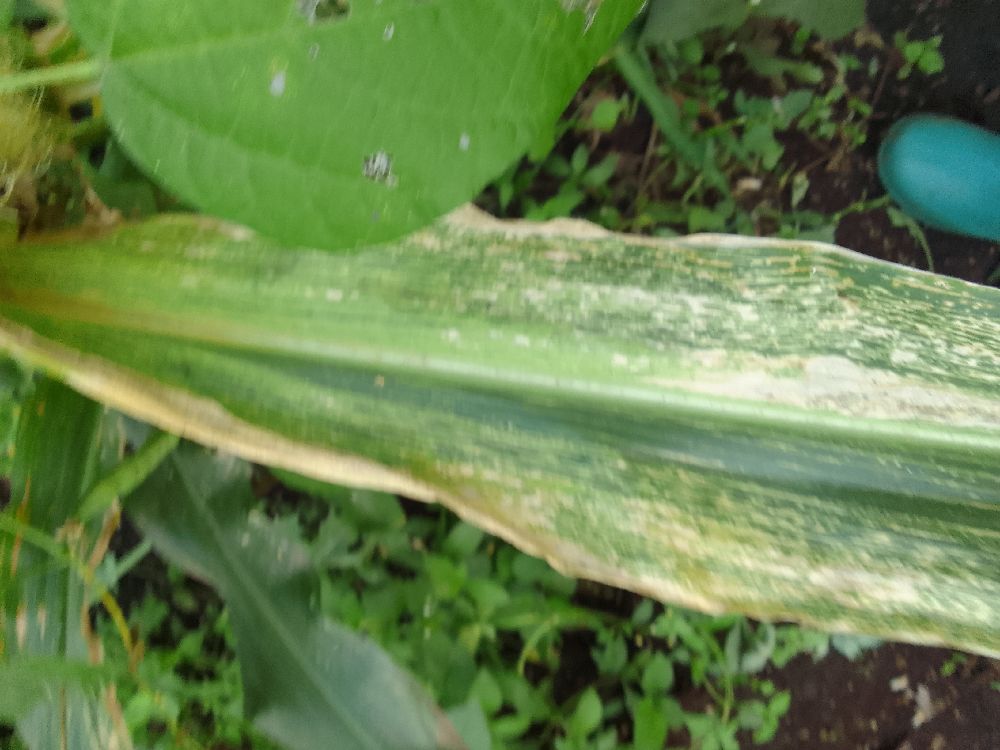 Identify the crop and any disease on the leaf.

maize, maize lethal necrosis
